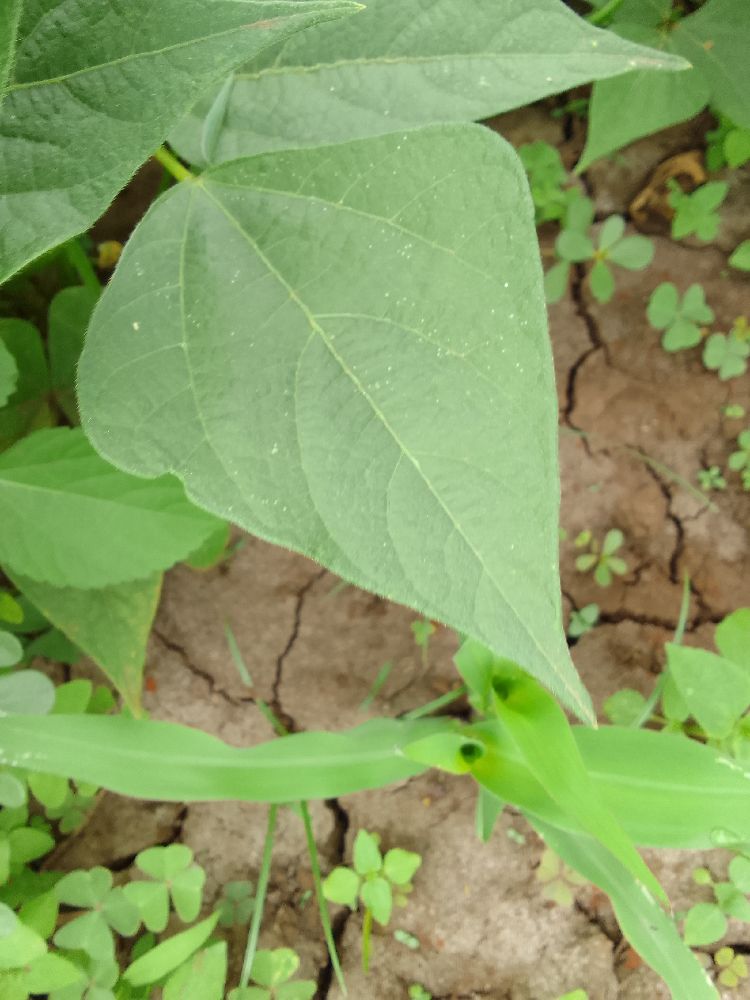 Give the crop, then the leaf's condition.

common bean, healthy
